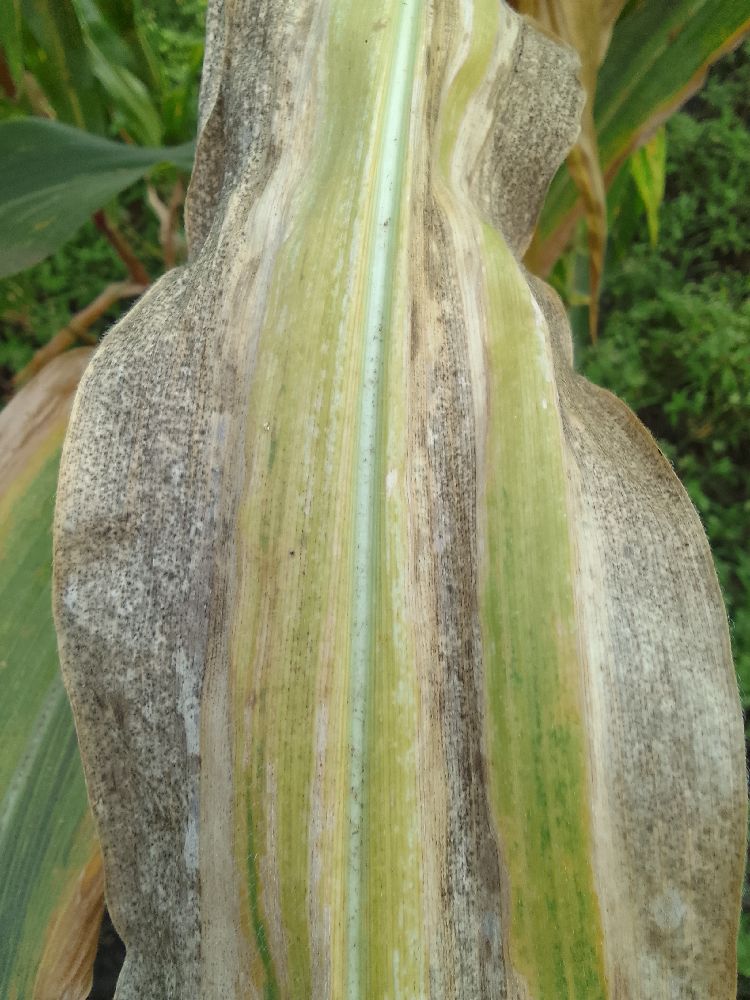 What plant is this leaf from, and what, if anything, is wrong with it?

maize, maize lethal necrosis
